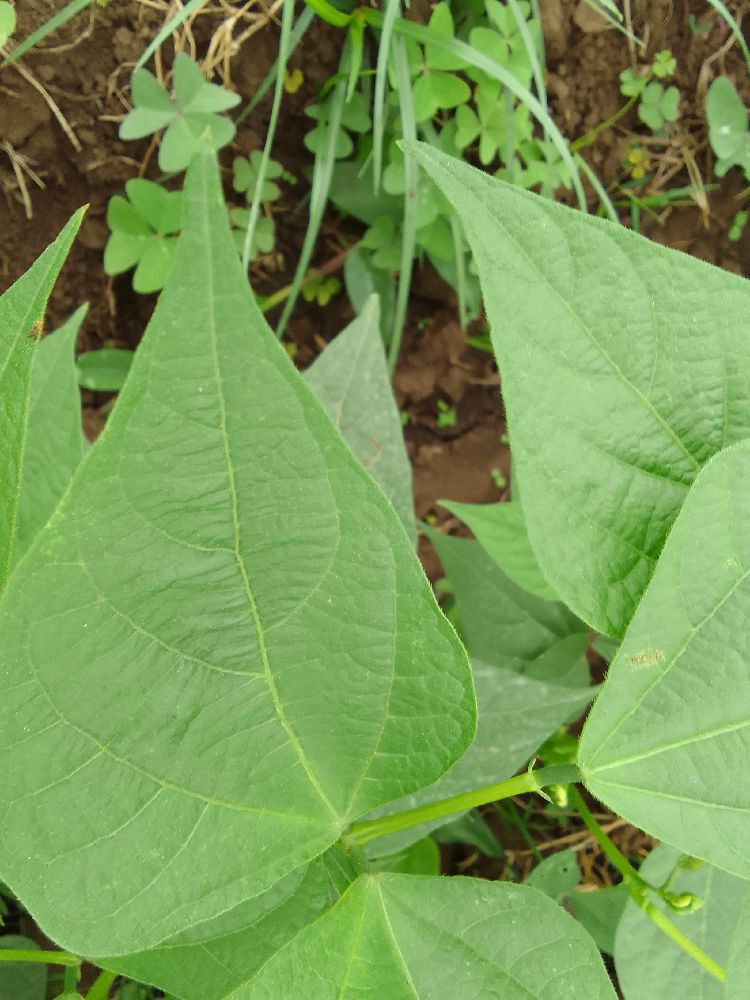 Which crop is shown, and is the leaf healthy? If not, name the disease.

common bean, healthy
